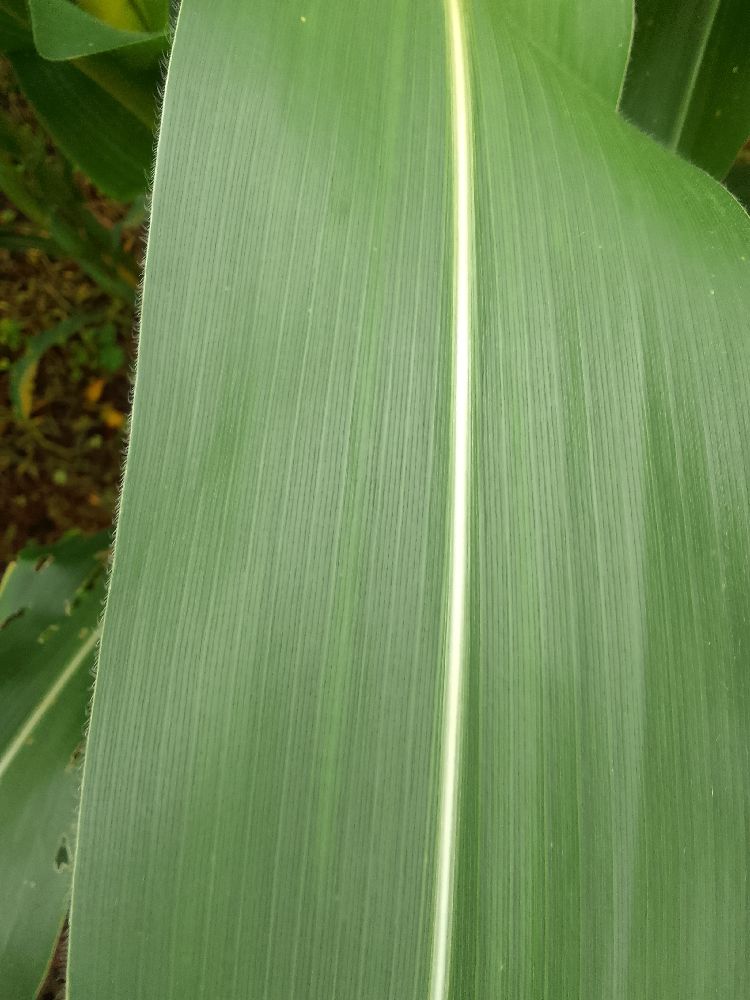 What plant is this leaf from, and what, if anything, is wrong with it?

maize, healthy
